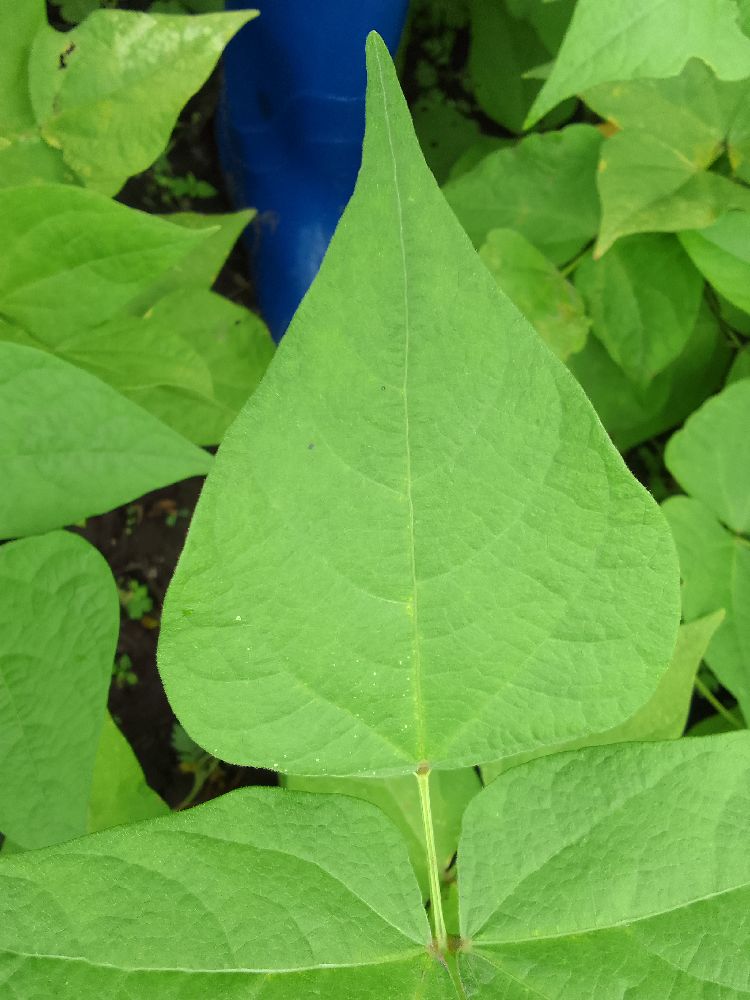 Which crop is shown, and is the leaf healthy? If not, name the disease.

common bean, healthy
